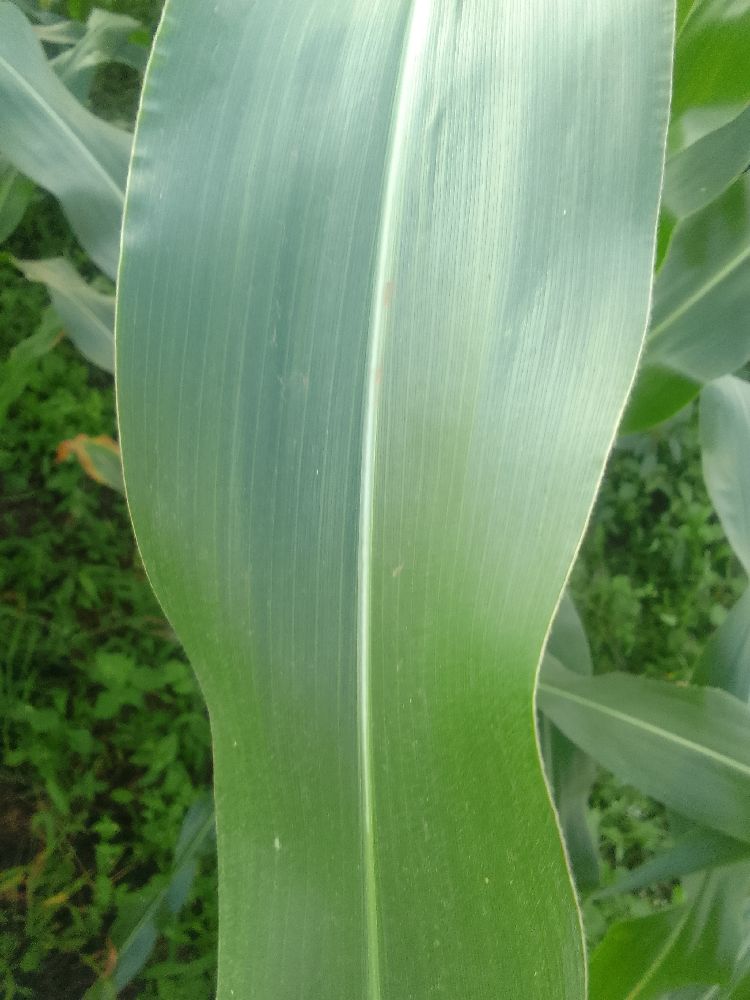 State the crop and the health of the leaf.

maize, healthy
